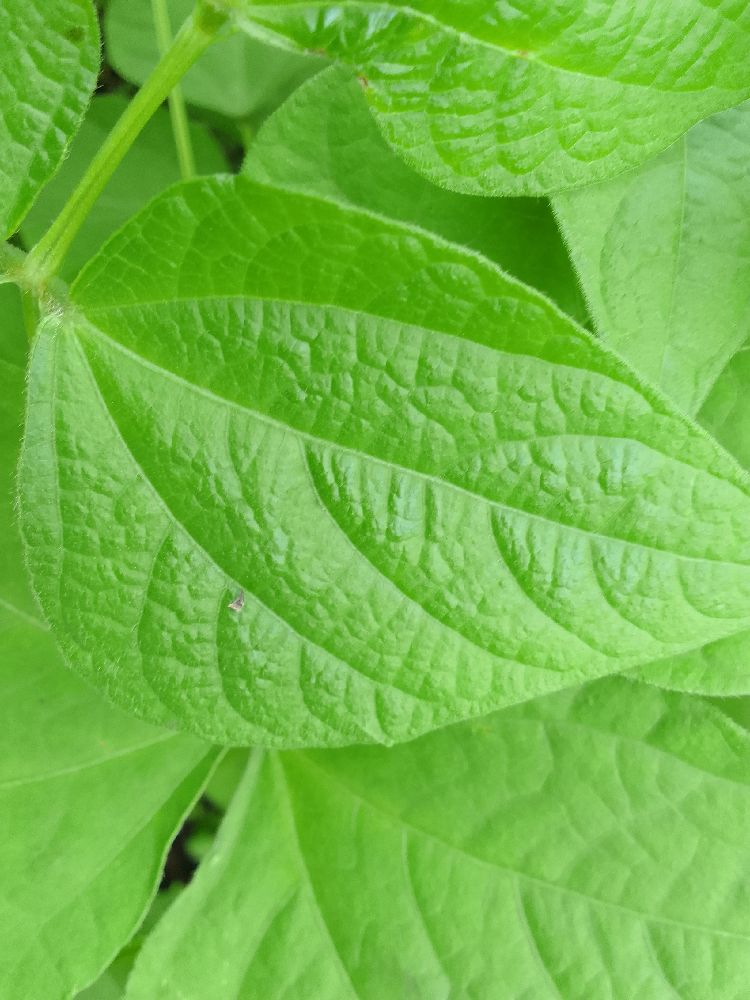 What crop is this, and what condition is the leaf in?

common bean, healthy
